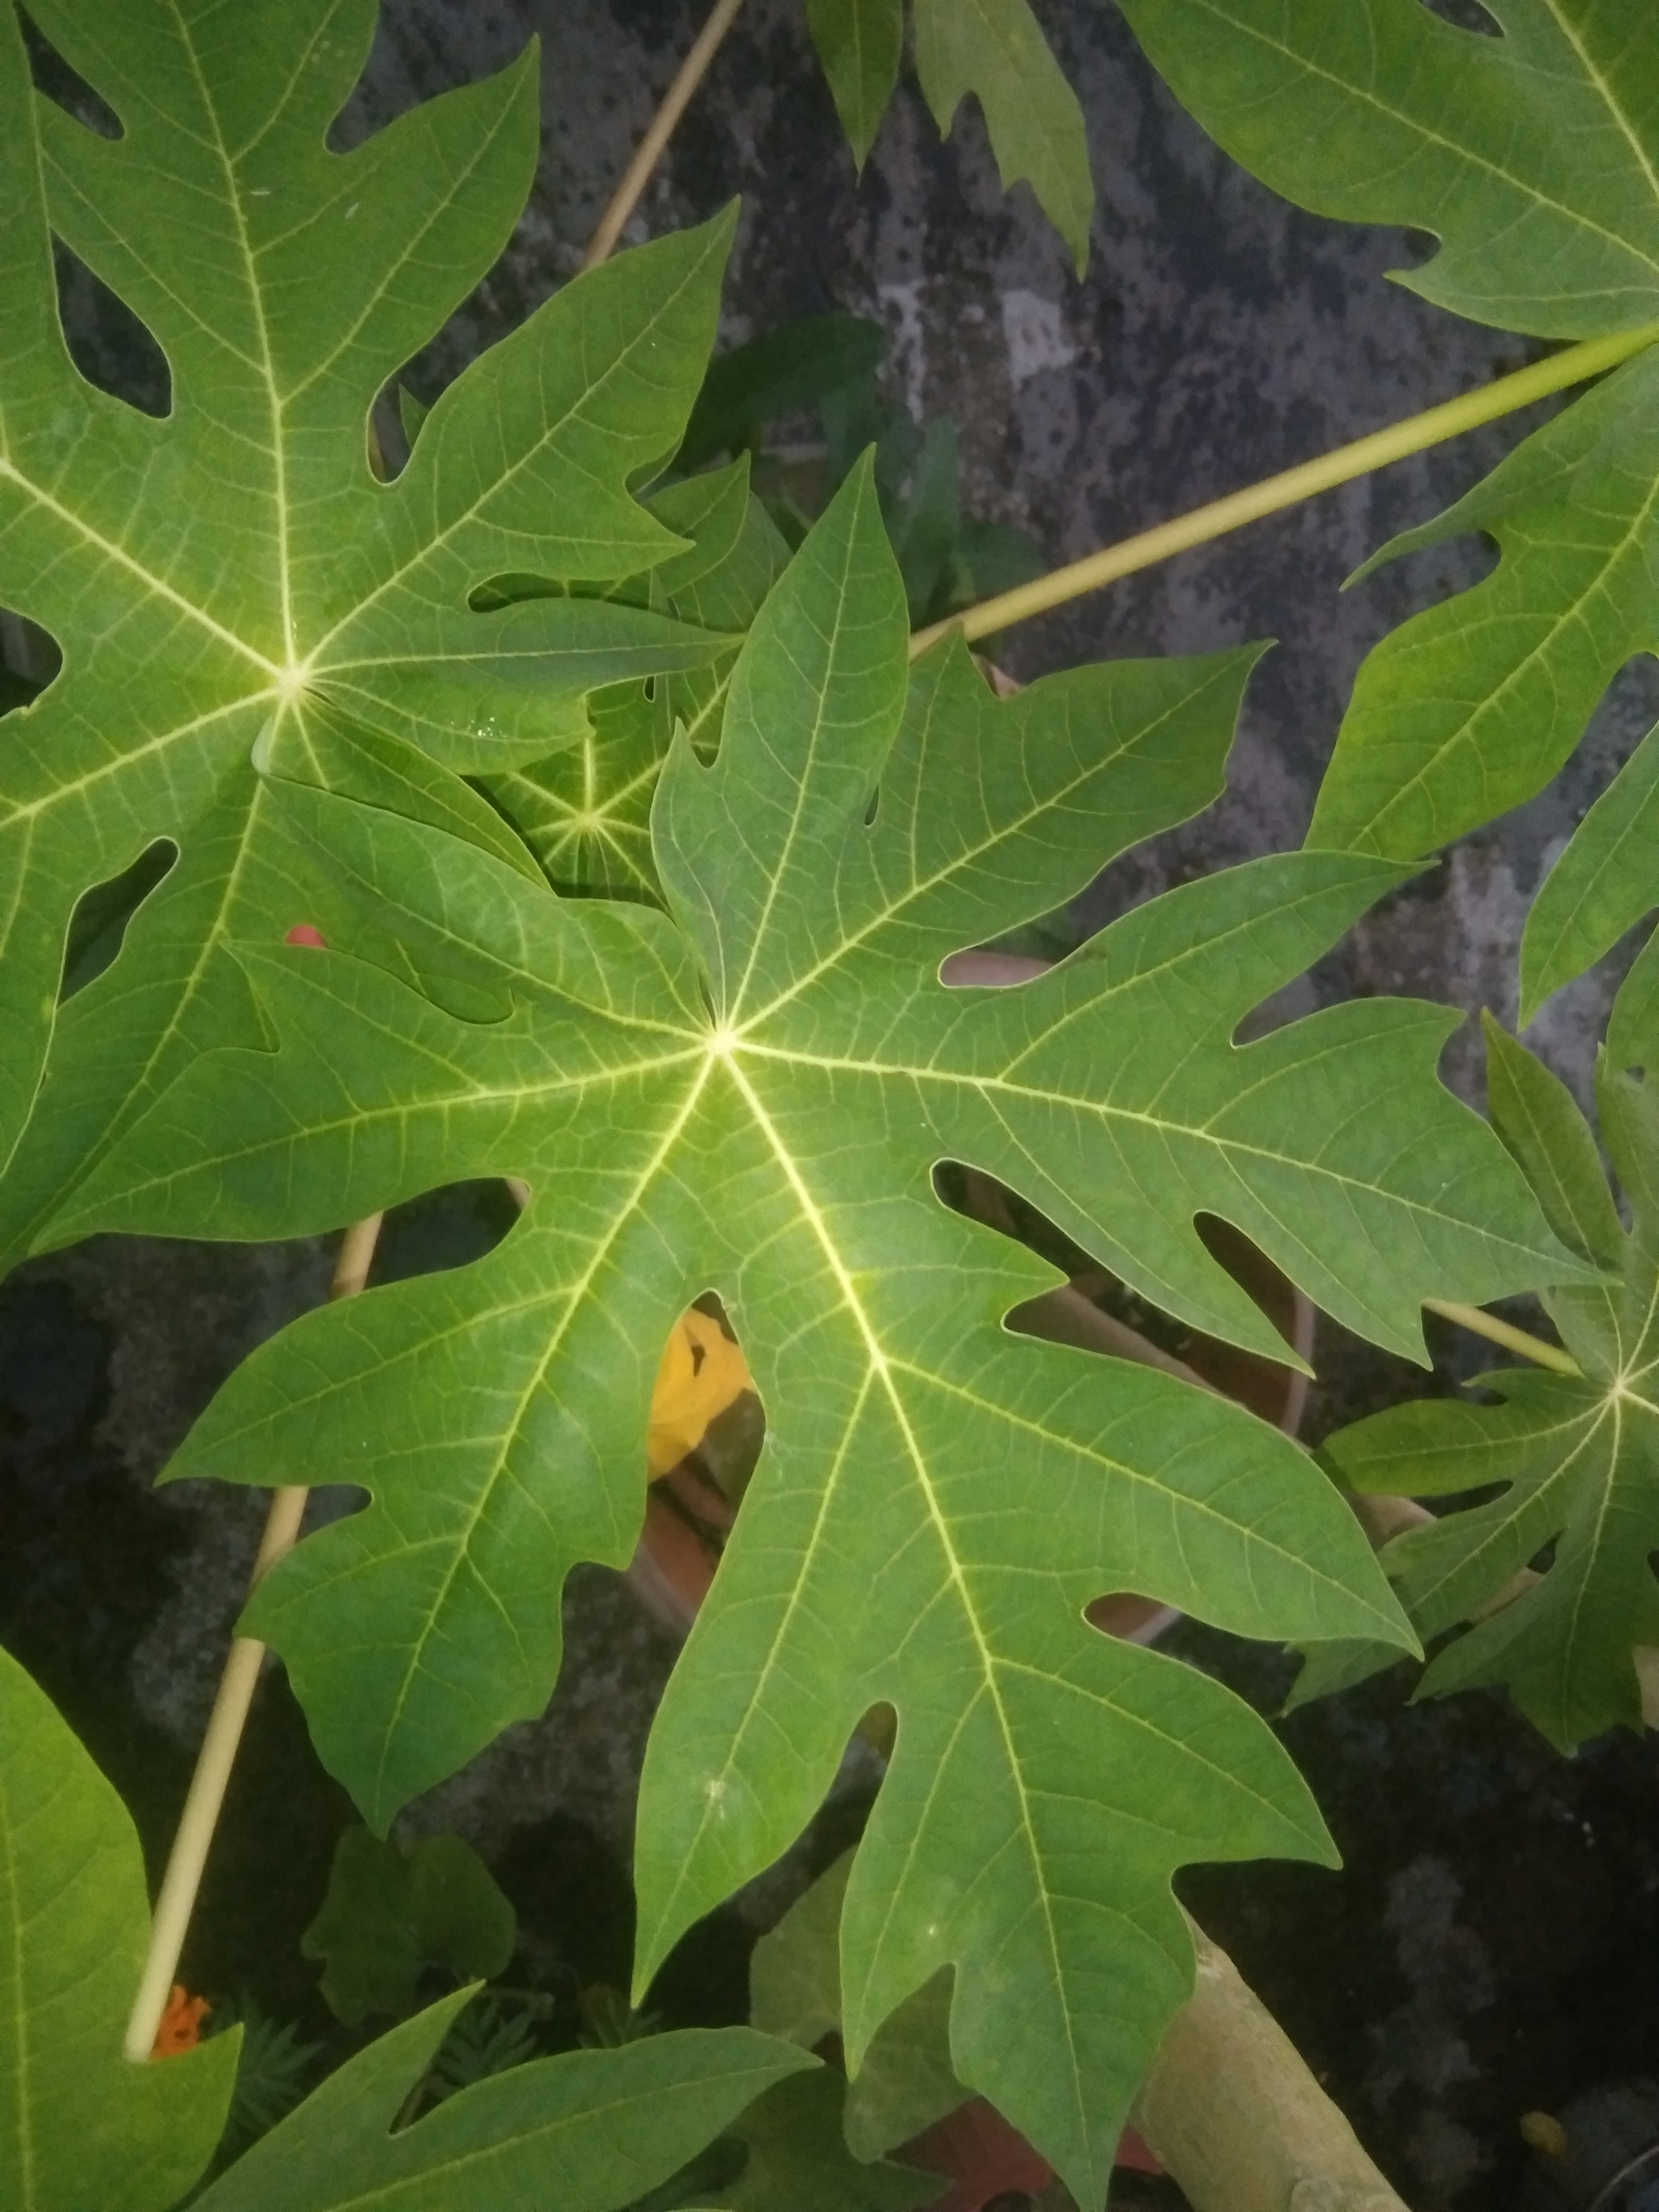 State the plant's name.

papaya
